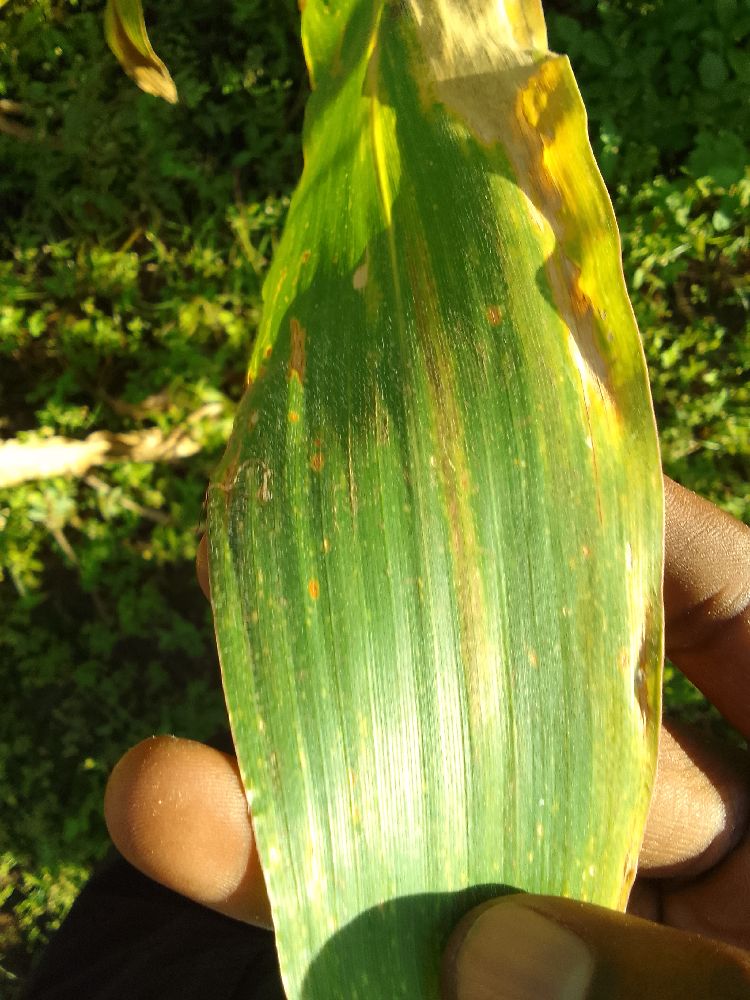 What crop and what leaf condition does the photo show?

maize, maize lethal necrosis
